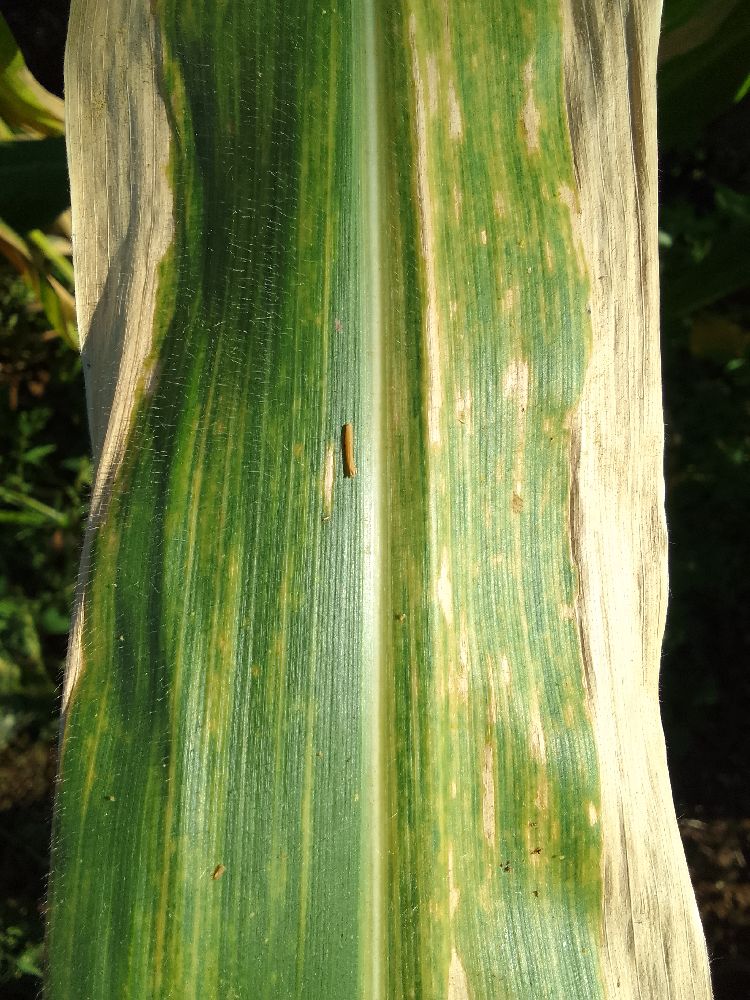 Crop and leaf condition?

maize, maize lethal necrosis
